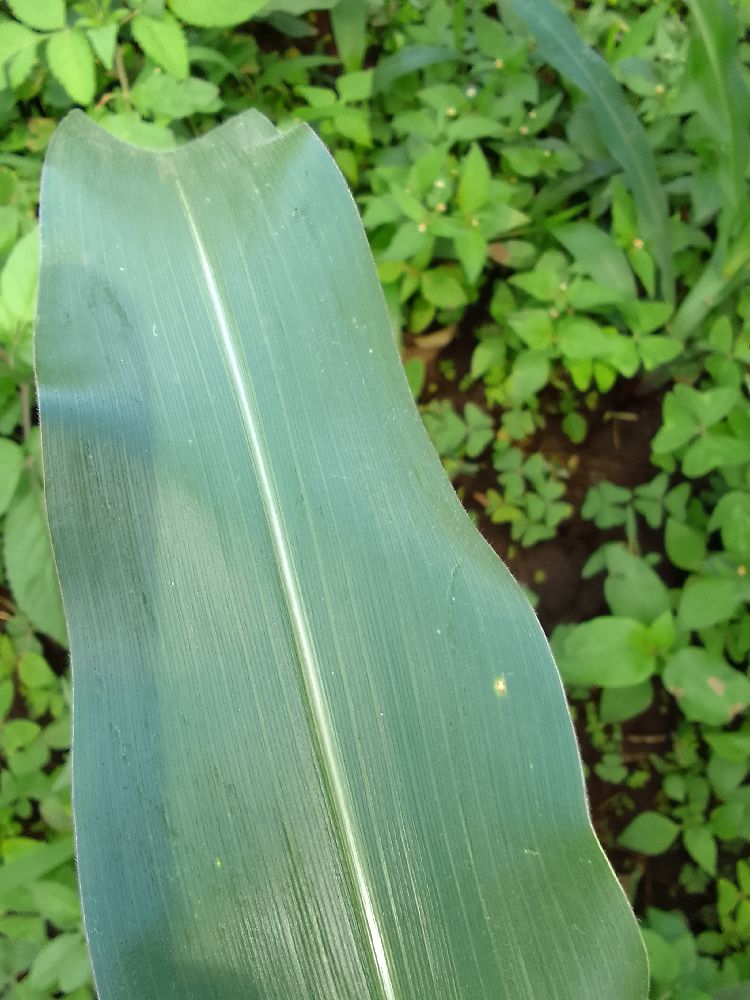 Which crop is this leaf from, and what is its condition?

maize, healthy
